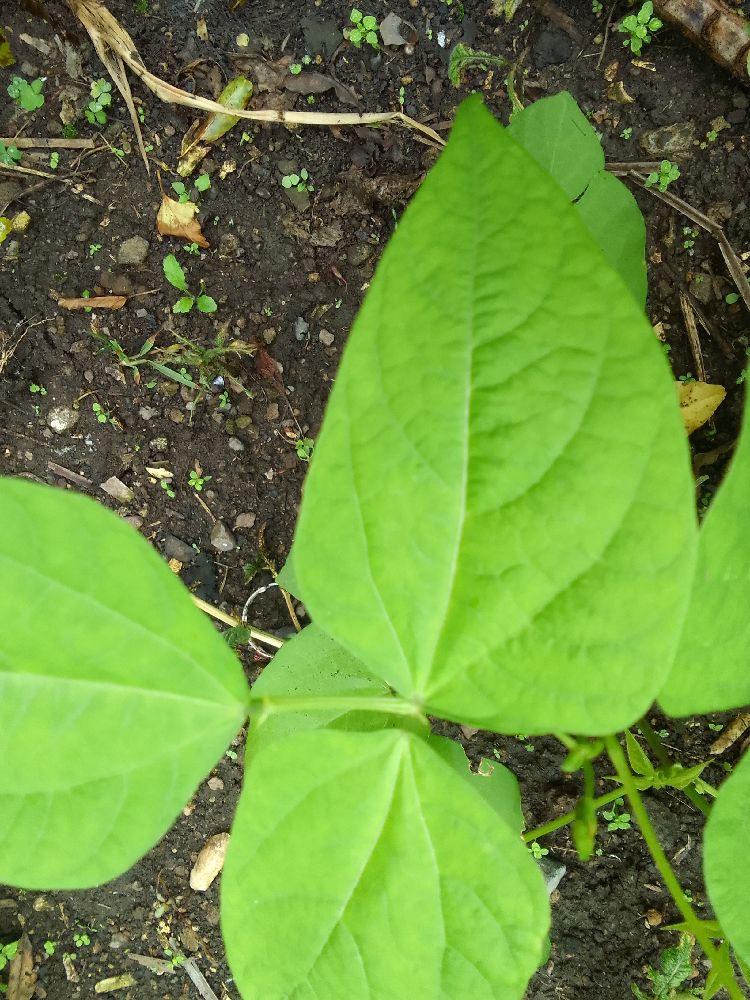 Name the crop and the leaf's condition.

common bean, healthy
